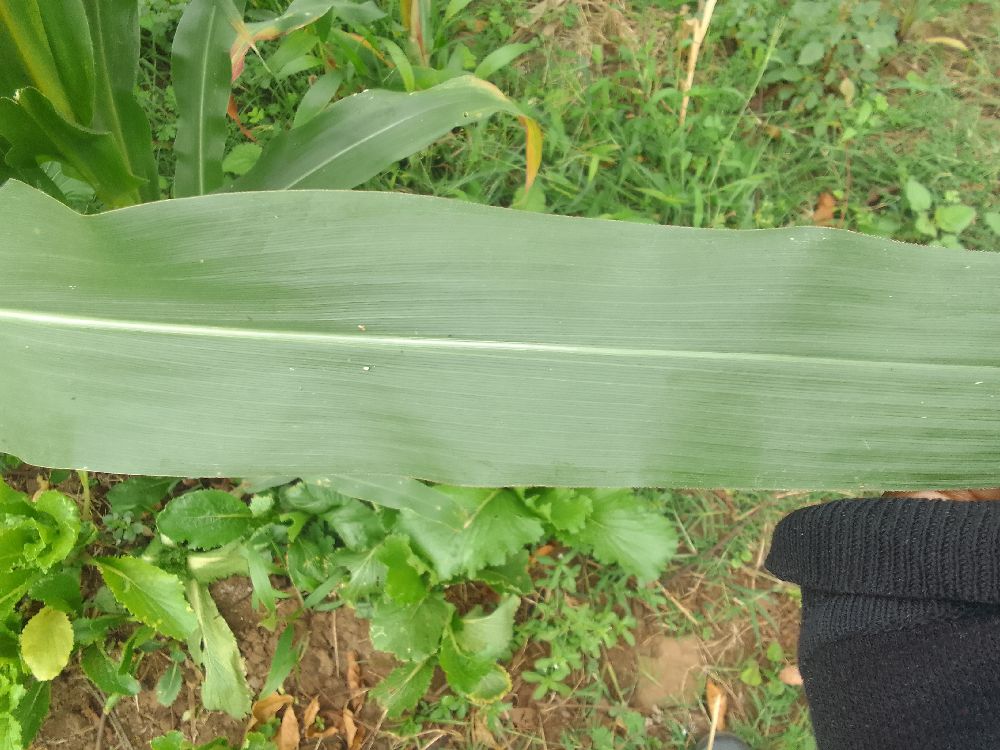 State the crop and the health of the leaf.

maize, healthy
